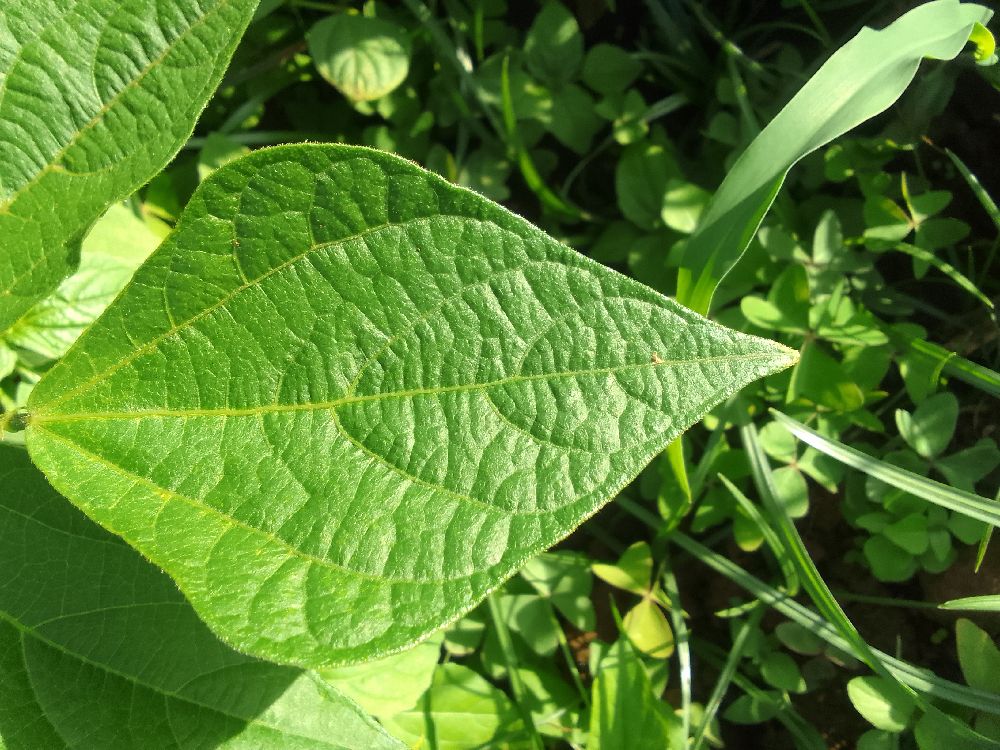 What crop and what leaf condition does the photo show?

common bean, healthy
